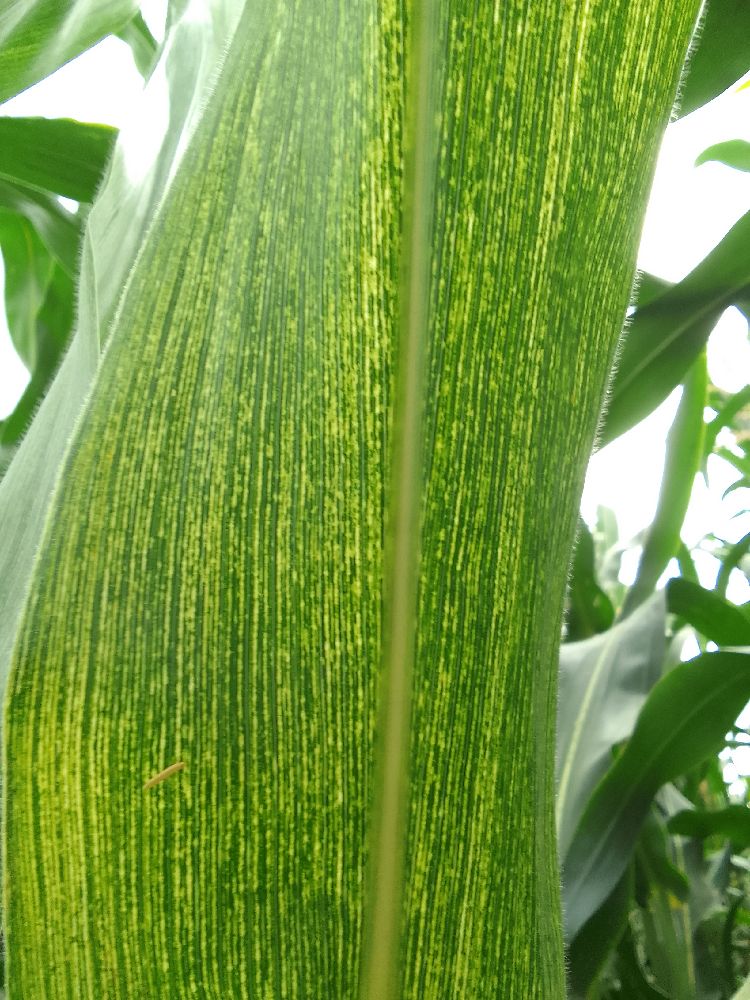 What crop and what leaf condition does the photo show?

maize, maize streak virus
